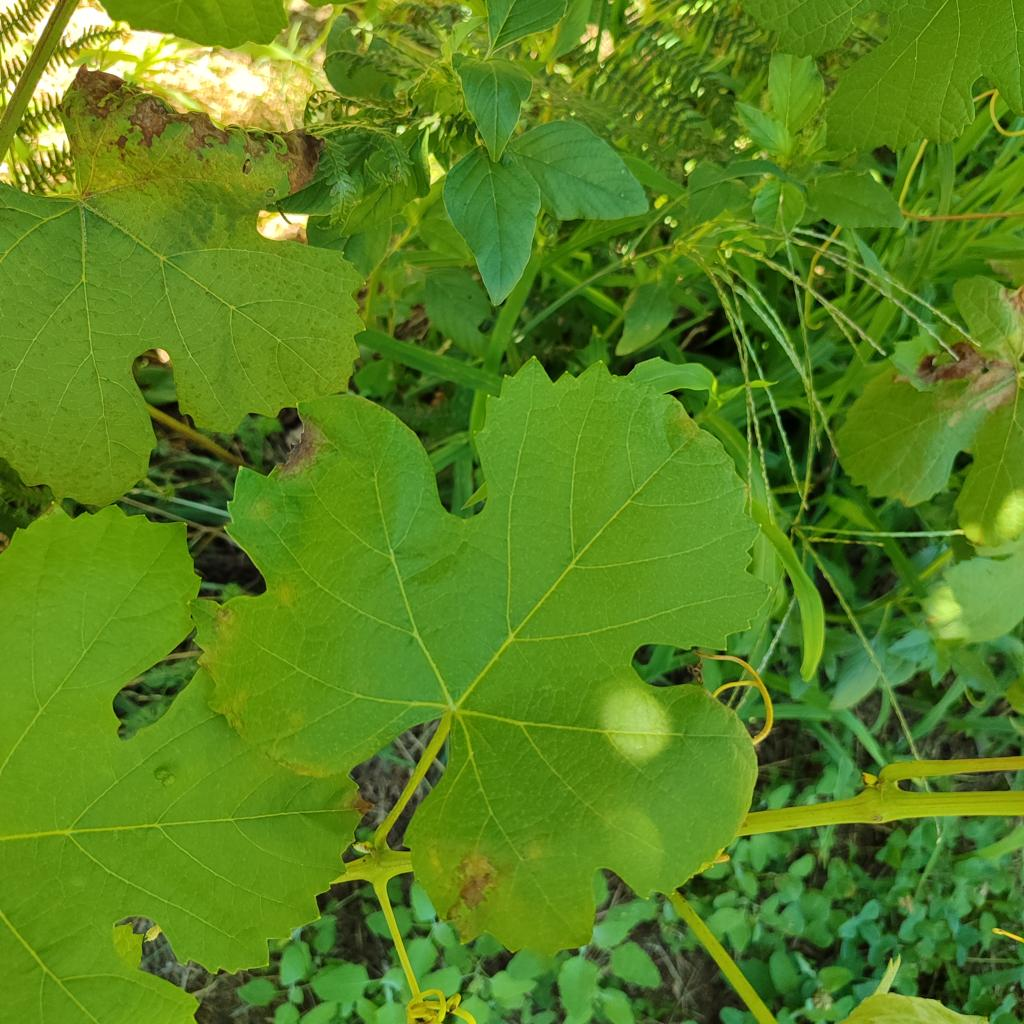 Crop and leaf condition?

grapevine, downy mildew
